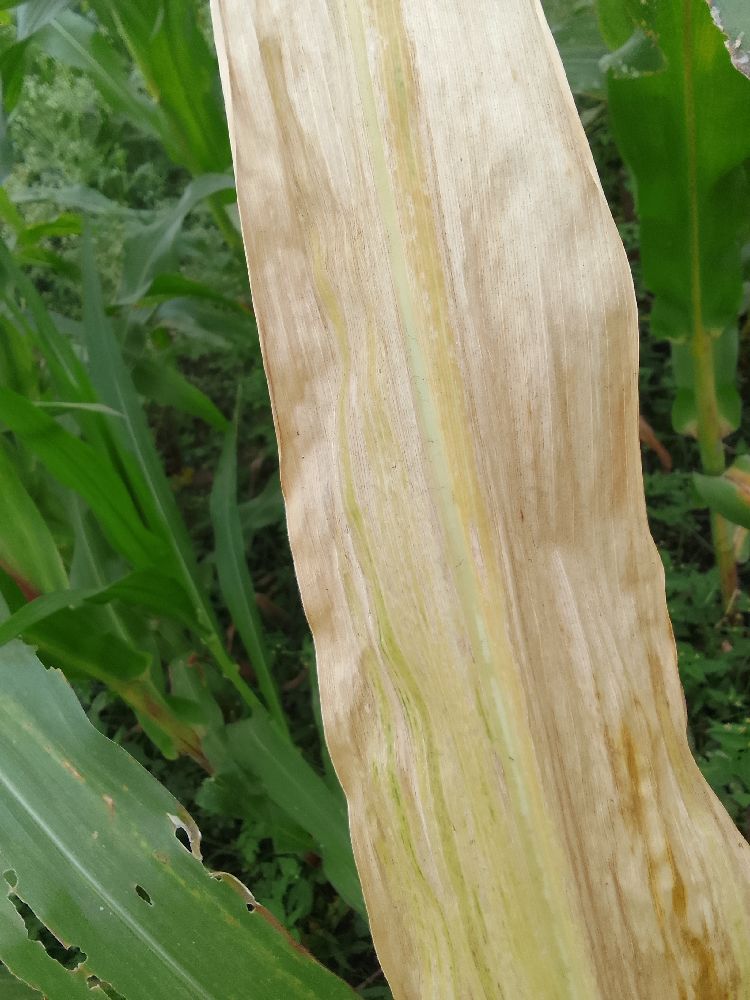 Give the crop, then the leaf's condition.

maize, maize lethal necrosis
